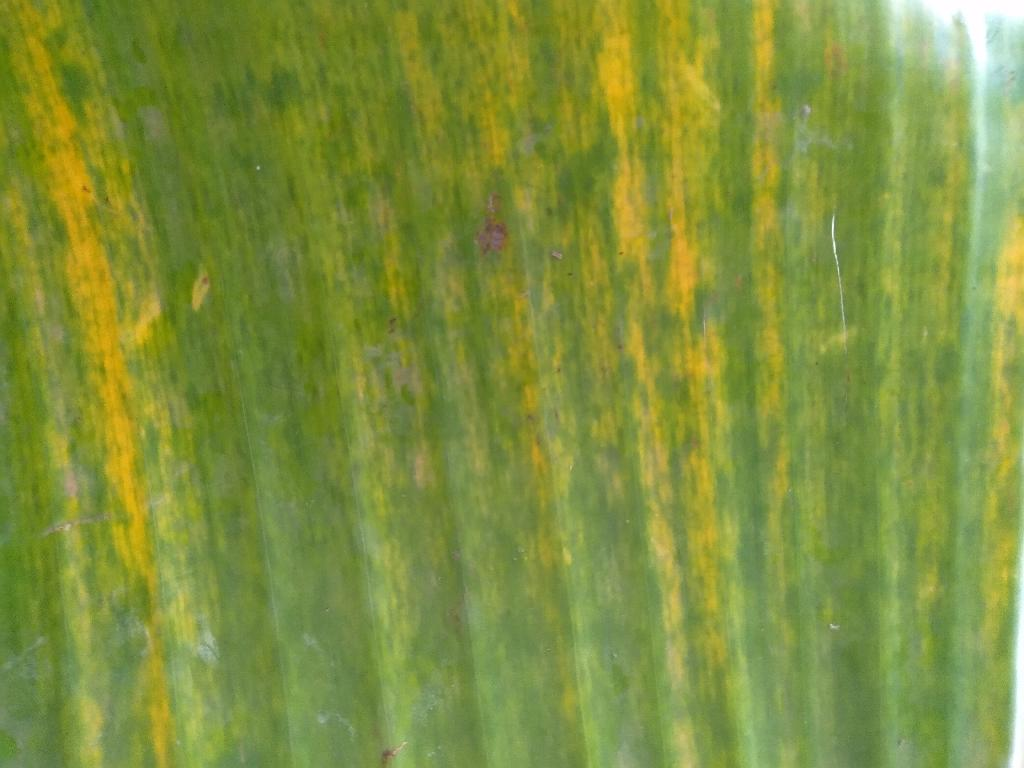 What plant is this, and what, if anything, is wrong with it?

banana, fusarium wilt race 1
